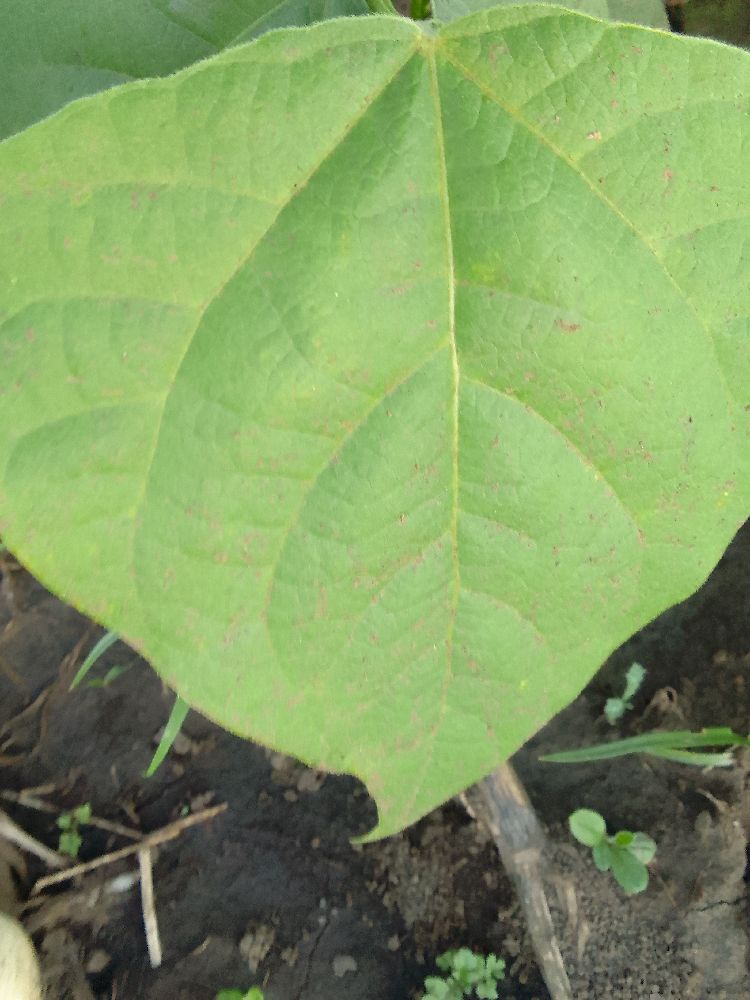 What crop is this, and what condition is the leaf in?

common bean, healthy
